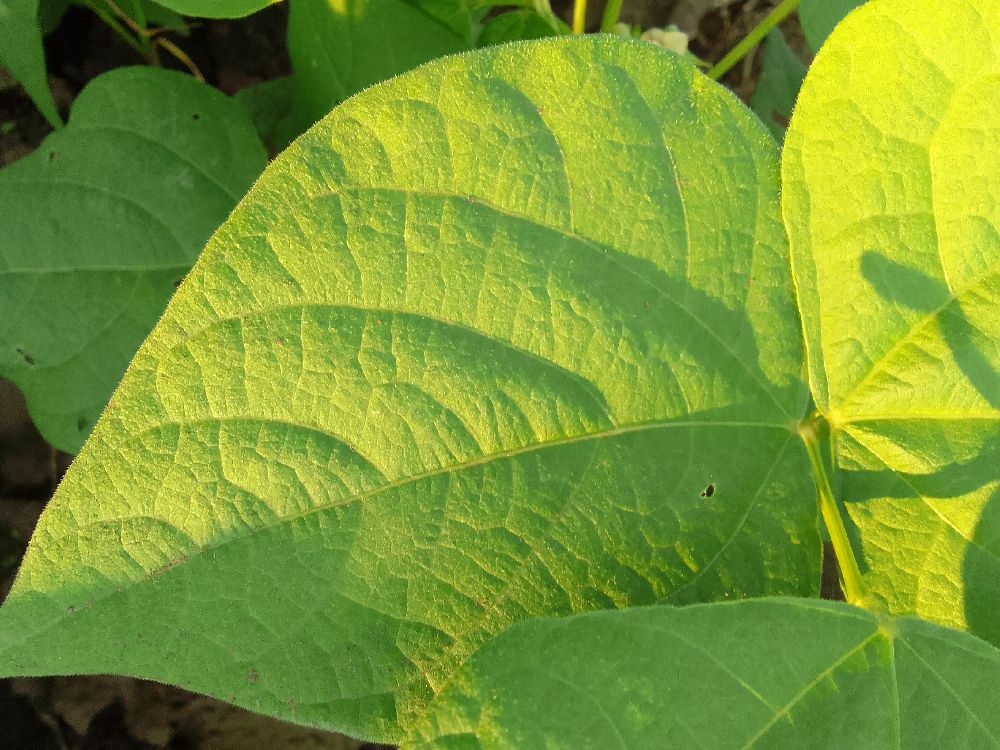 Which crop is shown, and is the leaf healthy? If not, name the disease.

common bean, healthy
